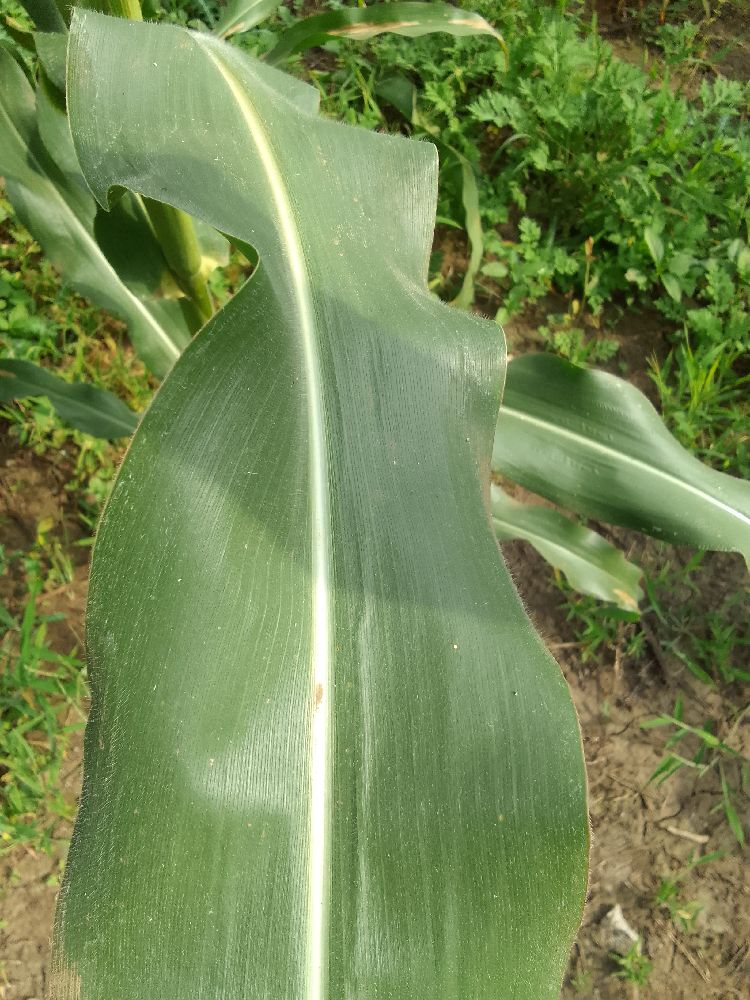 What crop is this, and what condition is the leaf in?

maize, healthy
